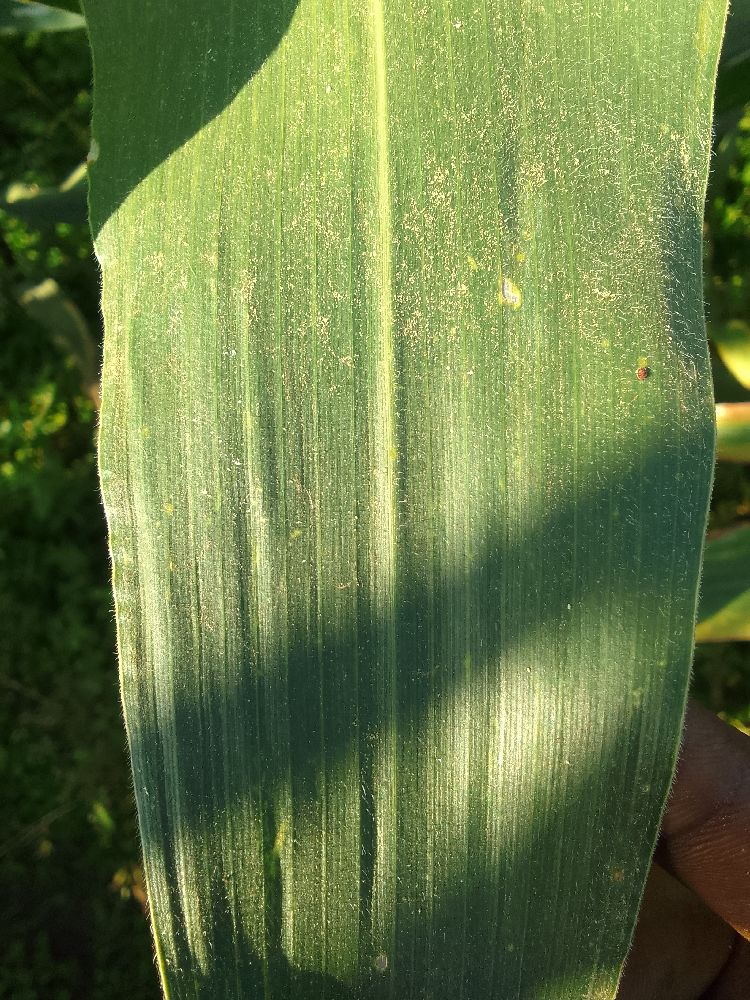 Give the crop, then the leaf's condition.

maize, healthy
